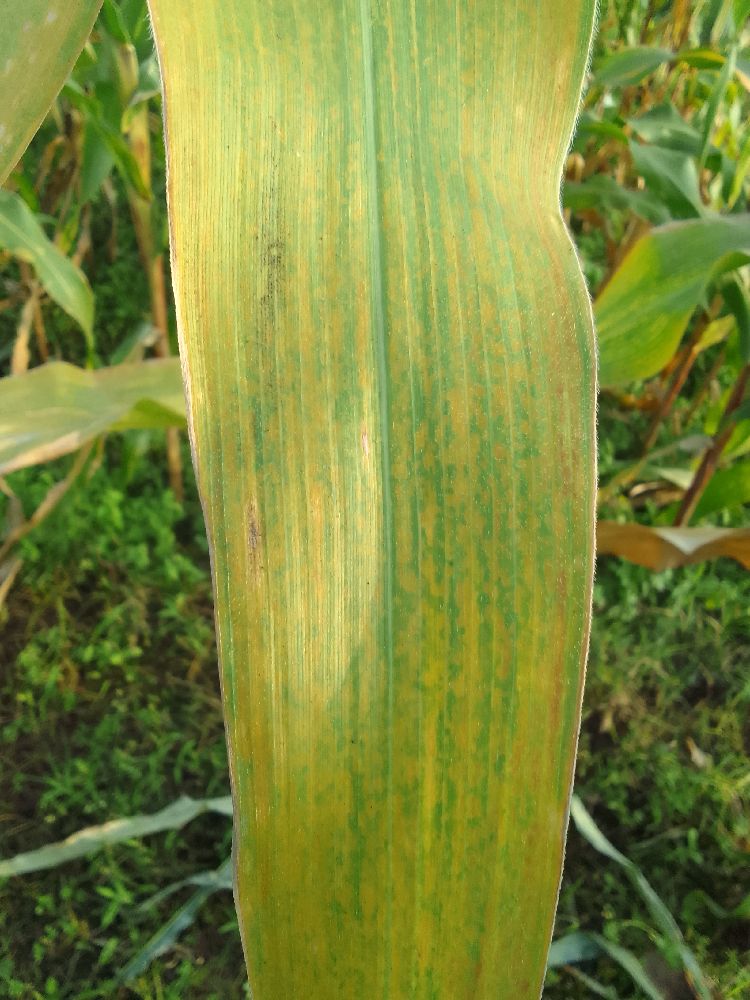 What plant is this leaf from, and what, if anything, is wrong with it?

maize, maize lethal necrosis
